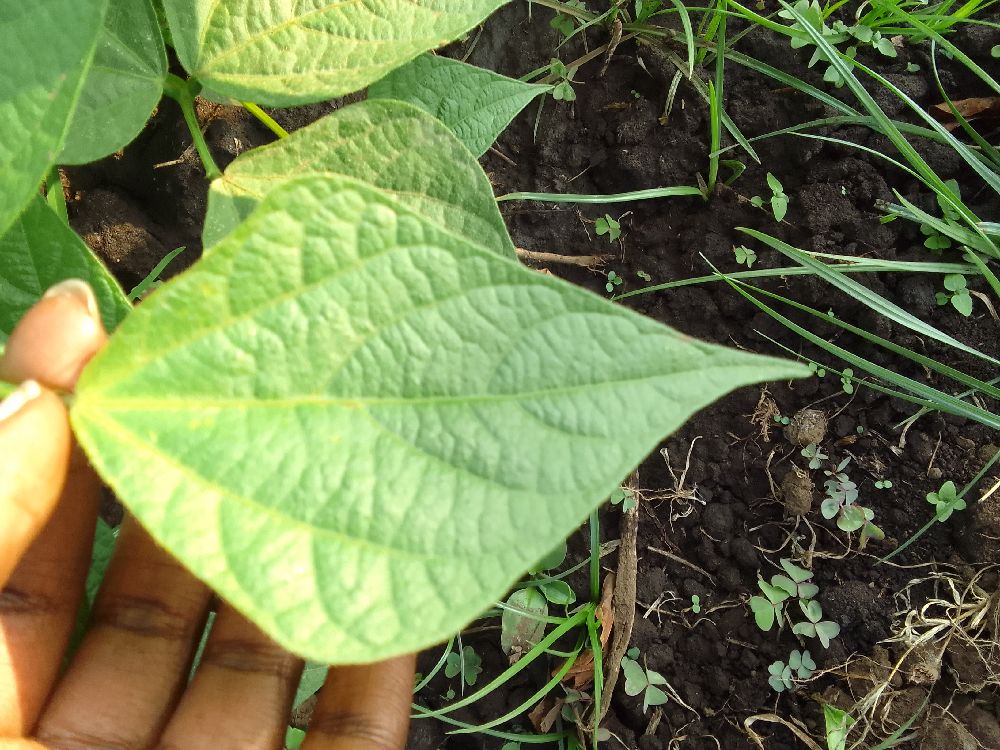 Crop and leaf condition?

common bean, healthy
